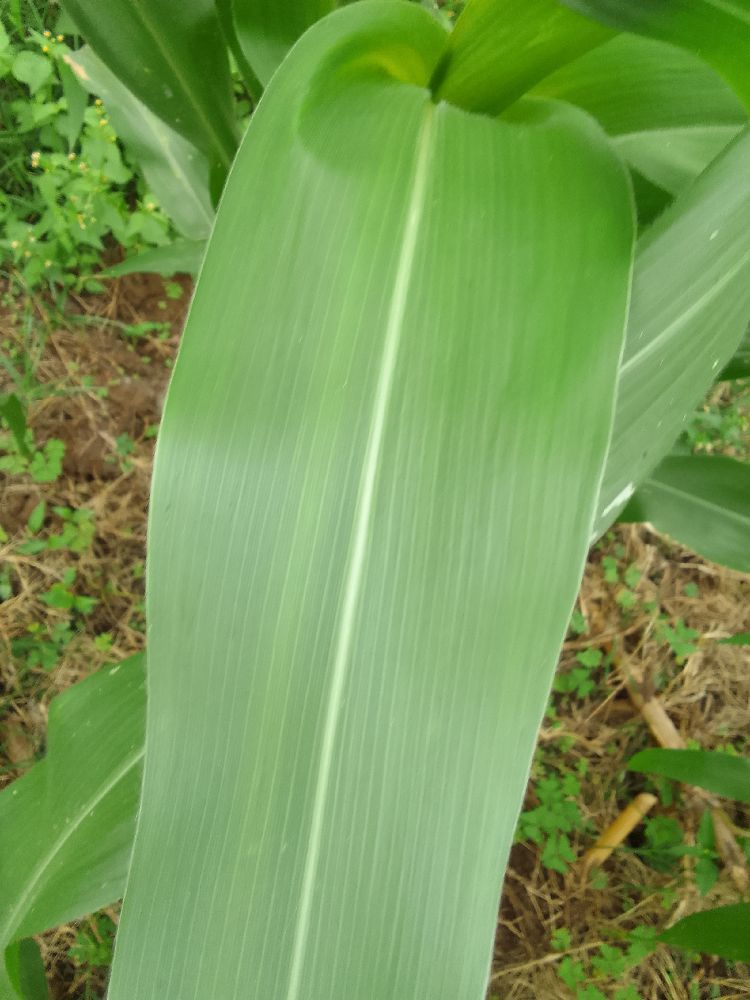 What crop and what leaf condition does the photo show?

maize, healthy
